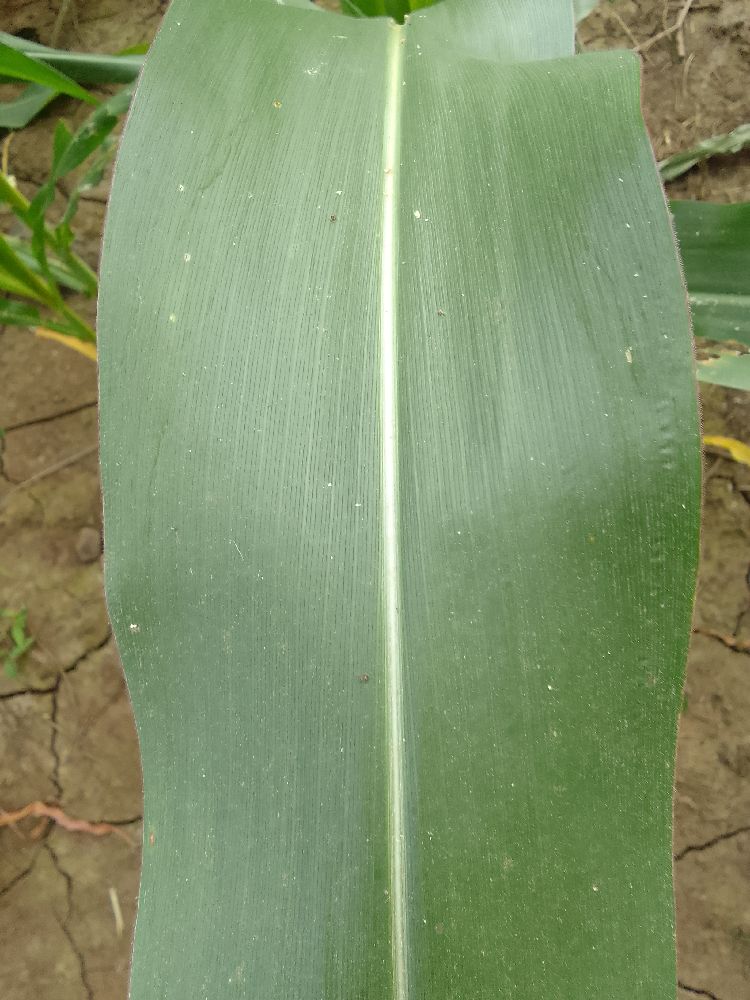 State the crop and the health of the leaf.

maize, healthy
